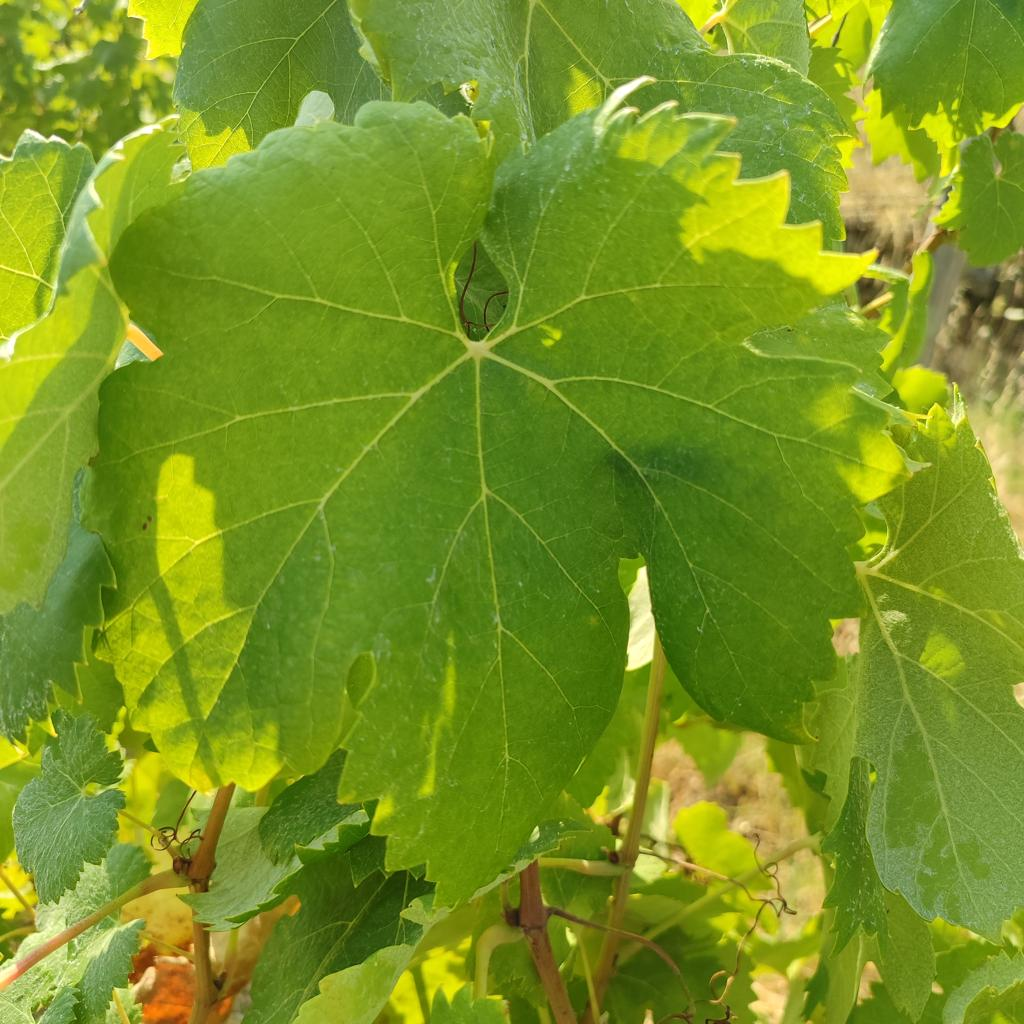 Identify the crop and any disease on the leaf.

grapevine, healthy
